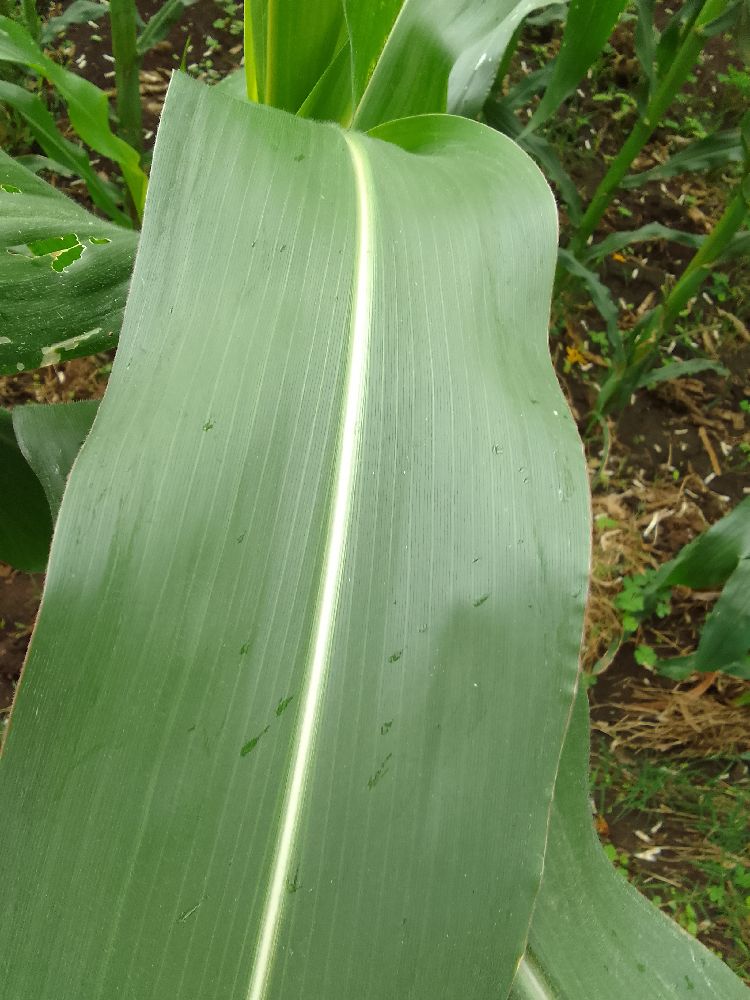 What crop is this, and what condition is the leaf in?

maize, healthy
